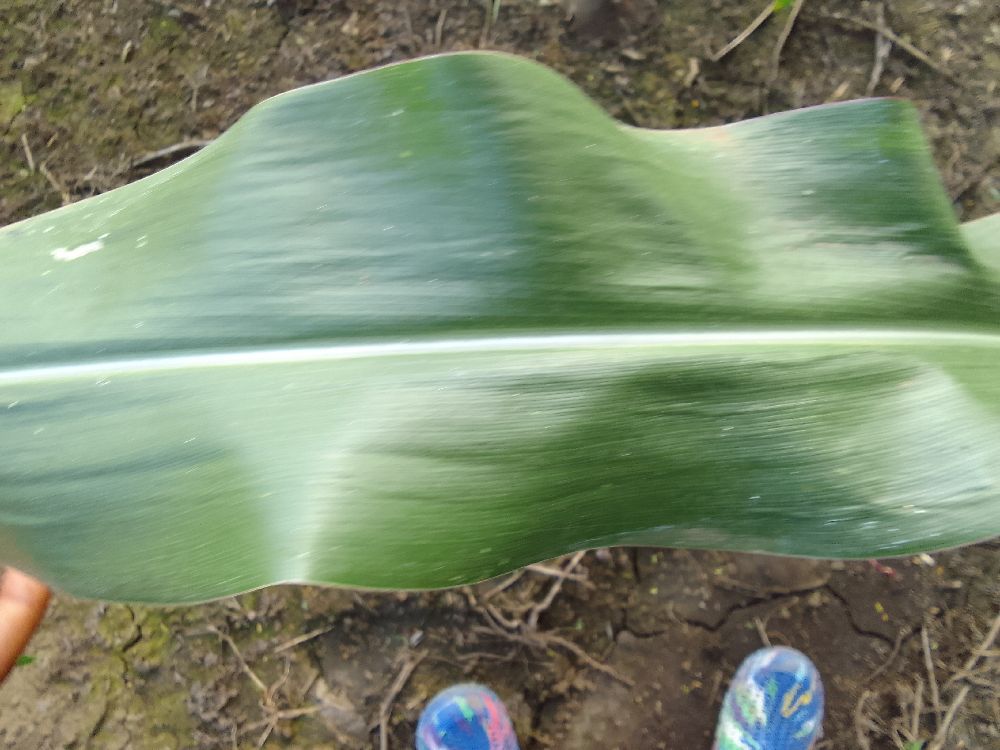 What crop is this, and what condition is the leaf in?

maize, healthy
